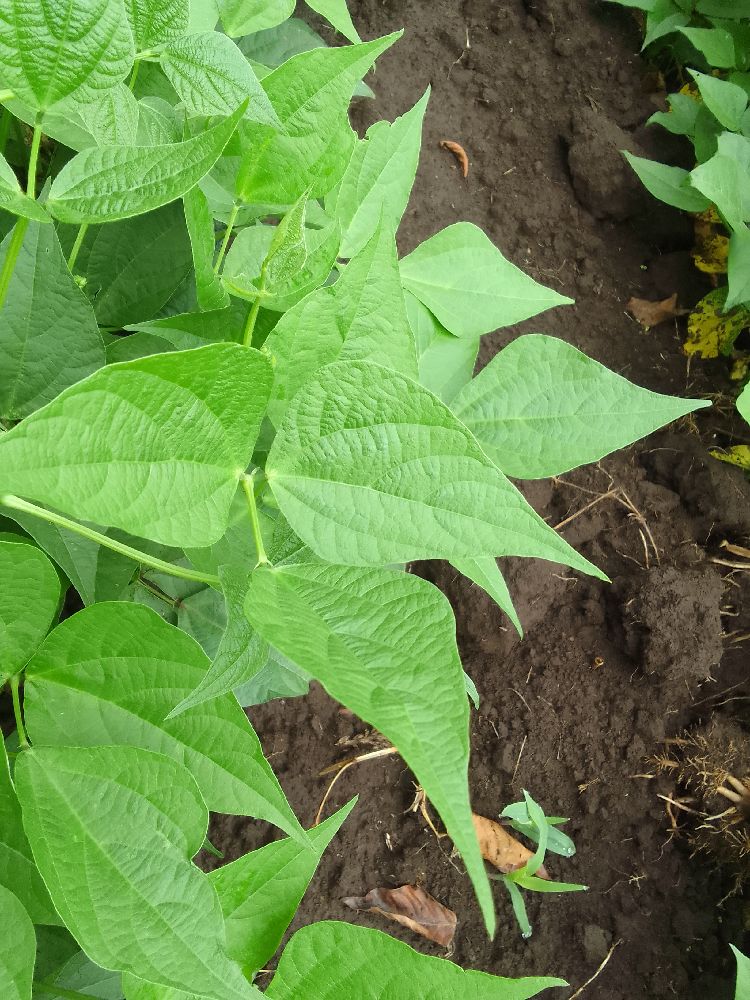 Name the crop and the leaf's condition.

common bean, healthy
